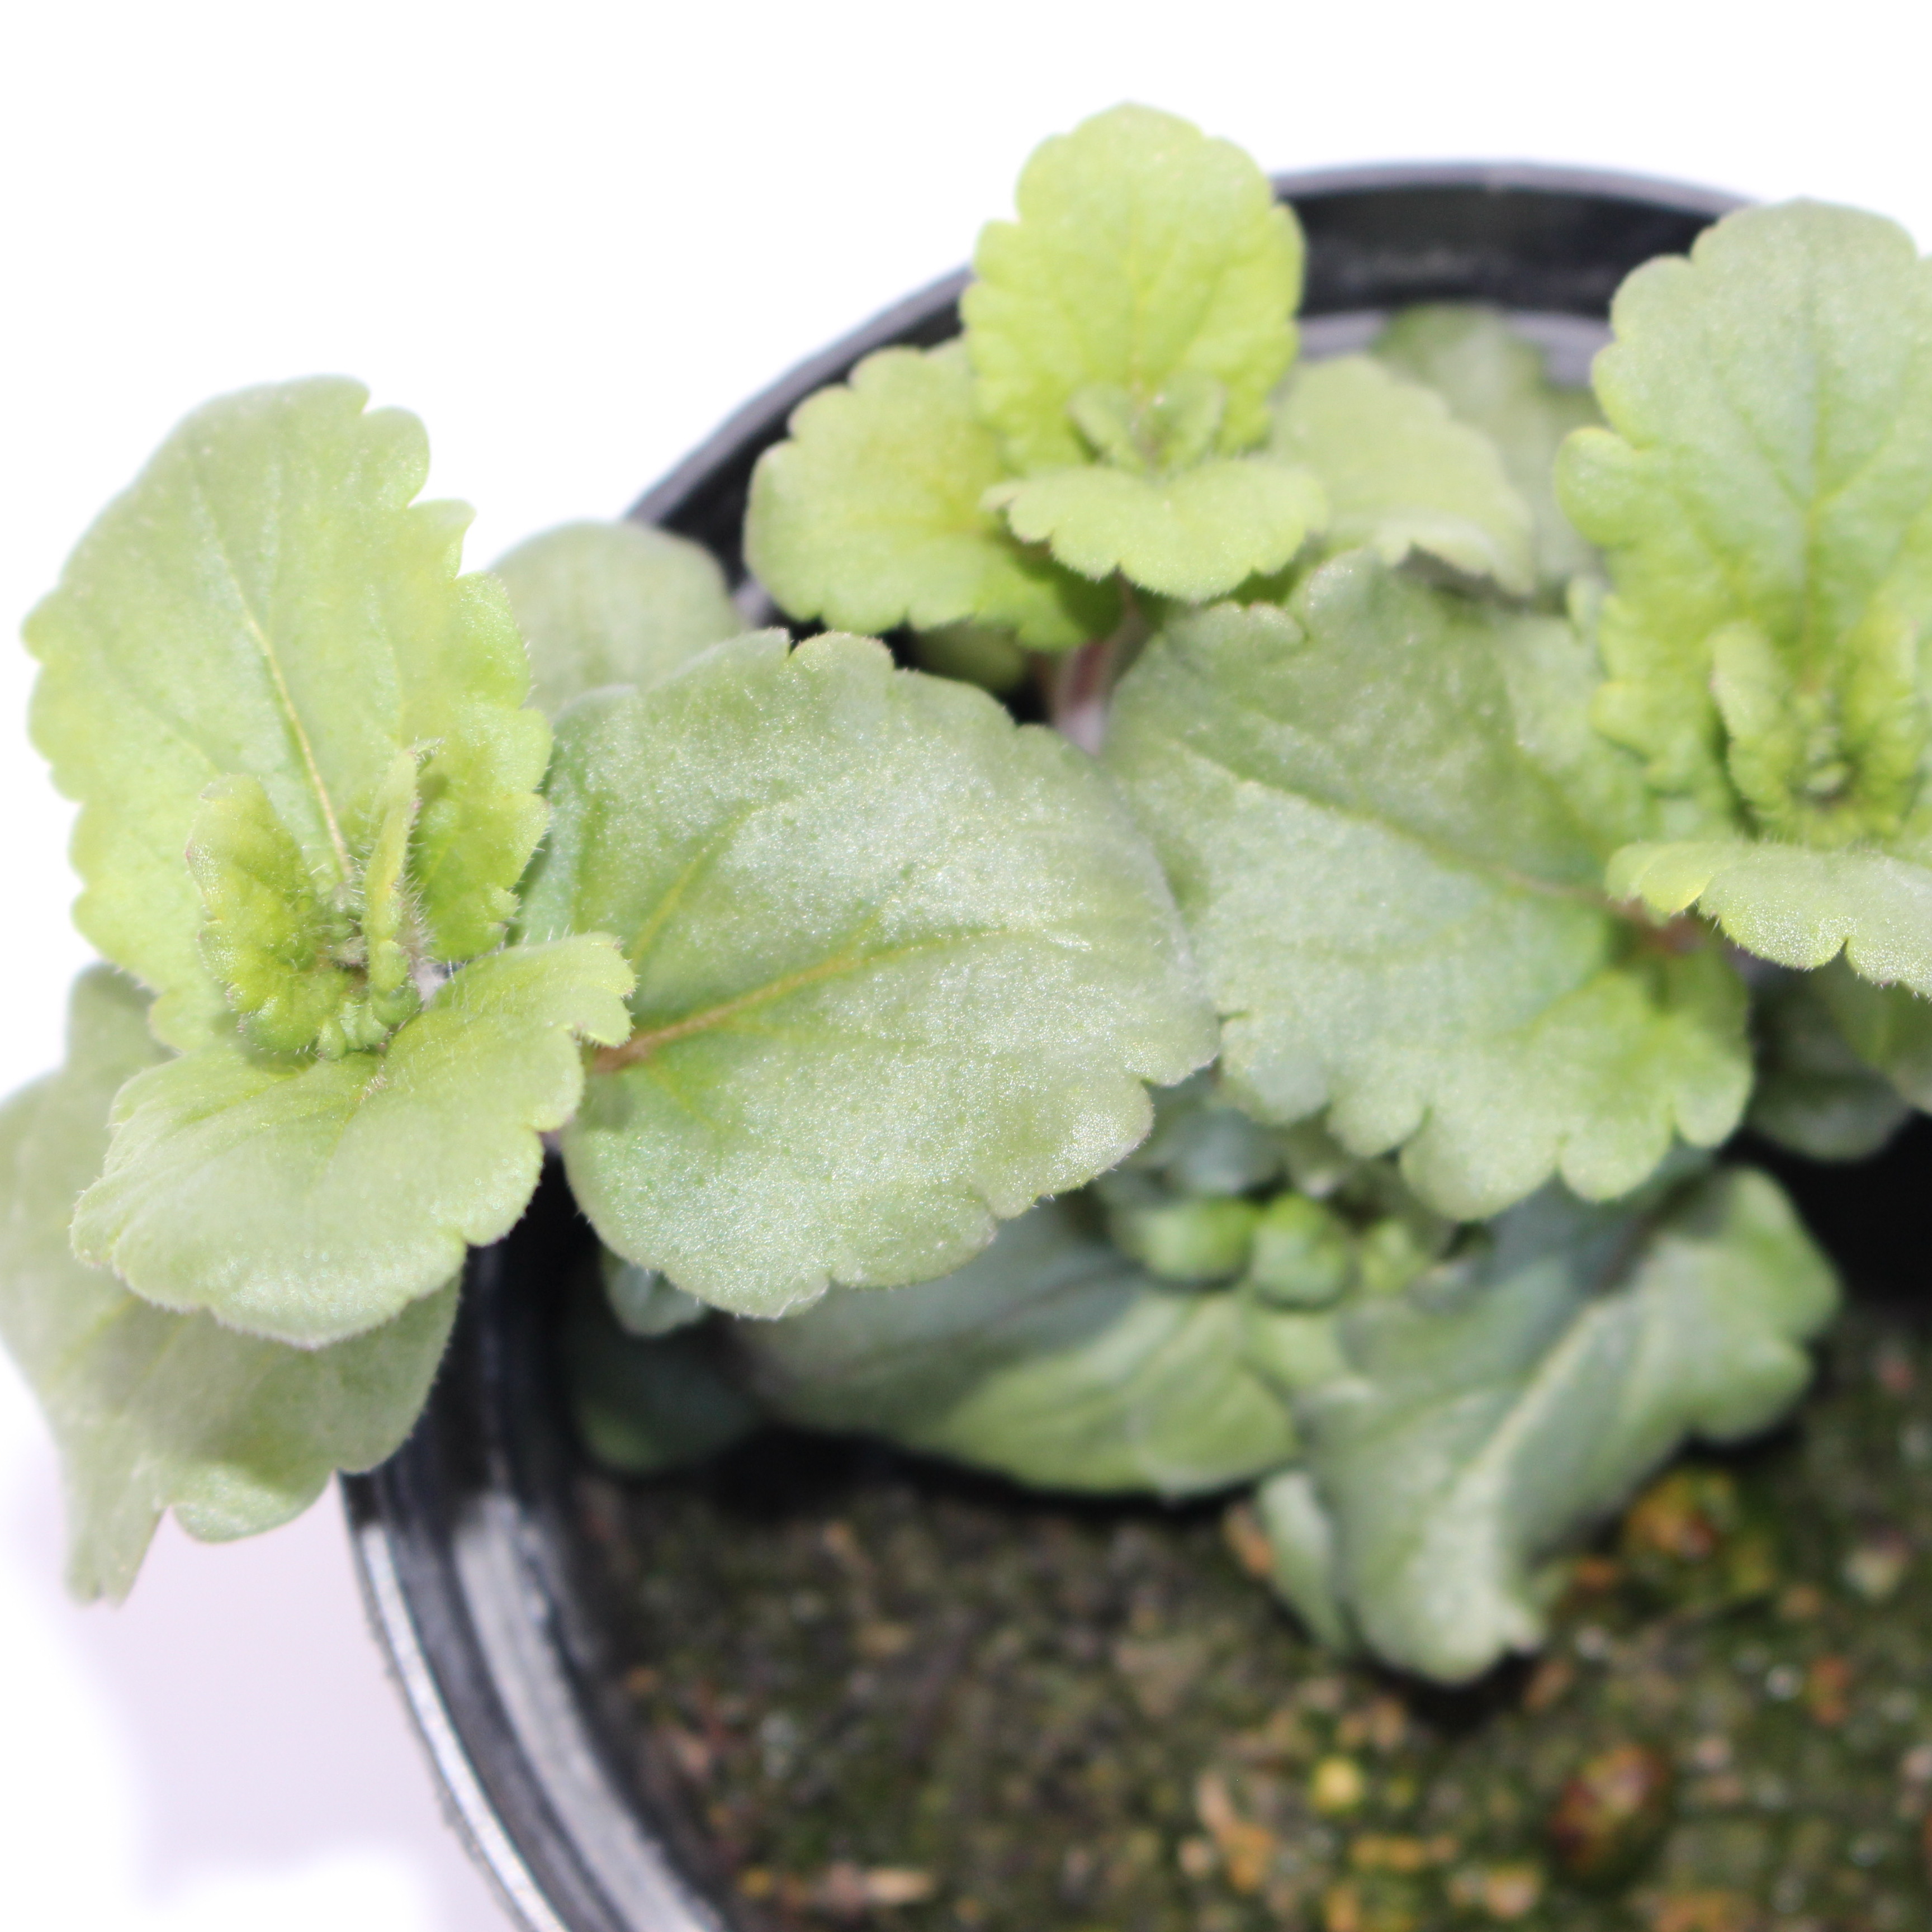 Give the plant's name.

Veronica persica
